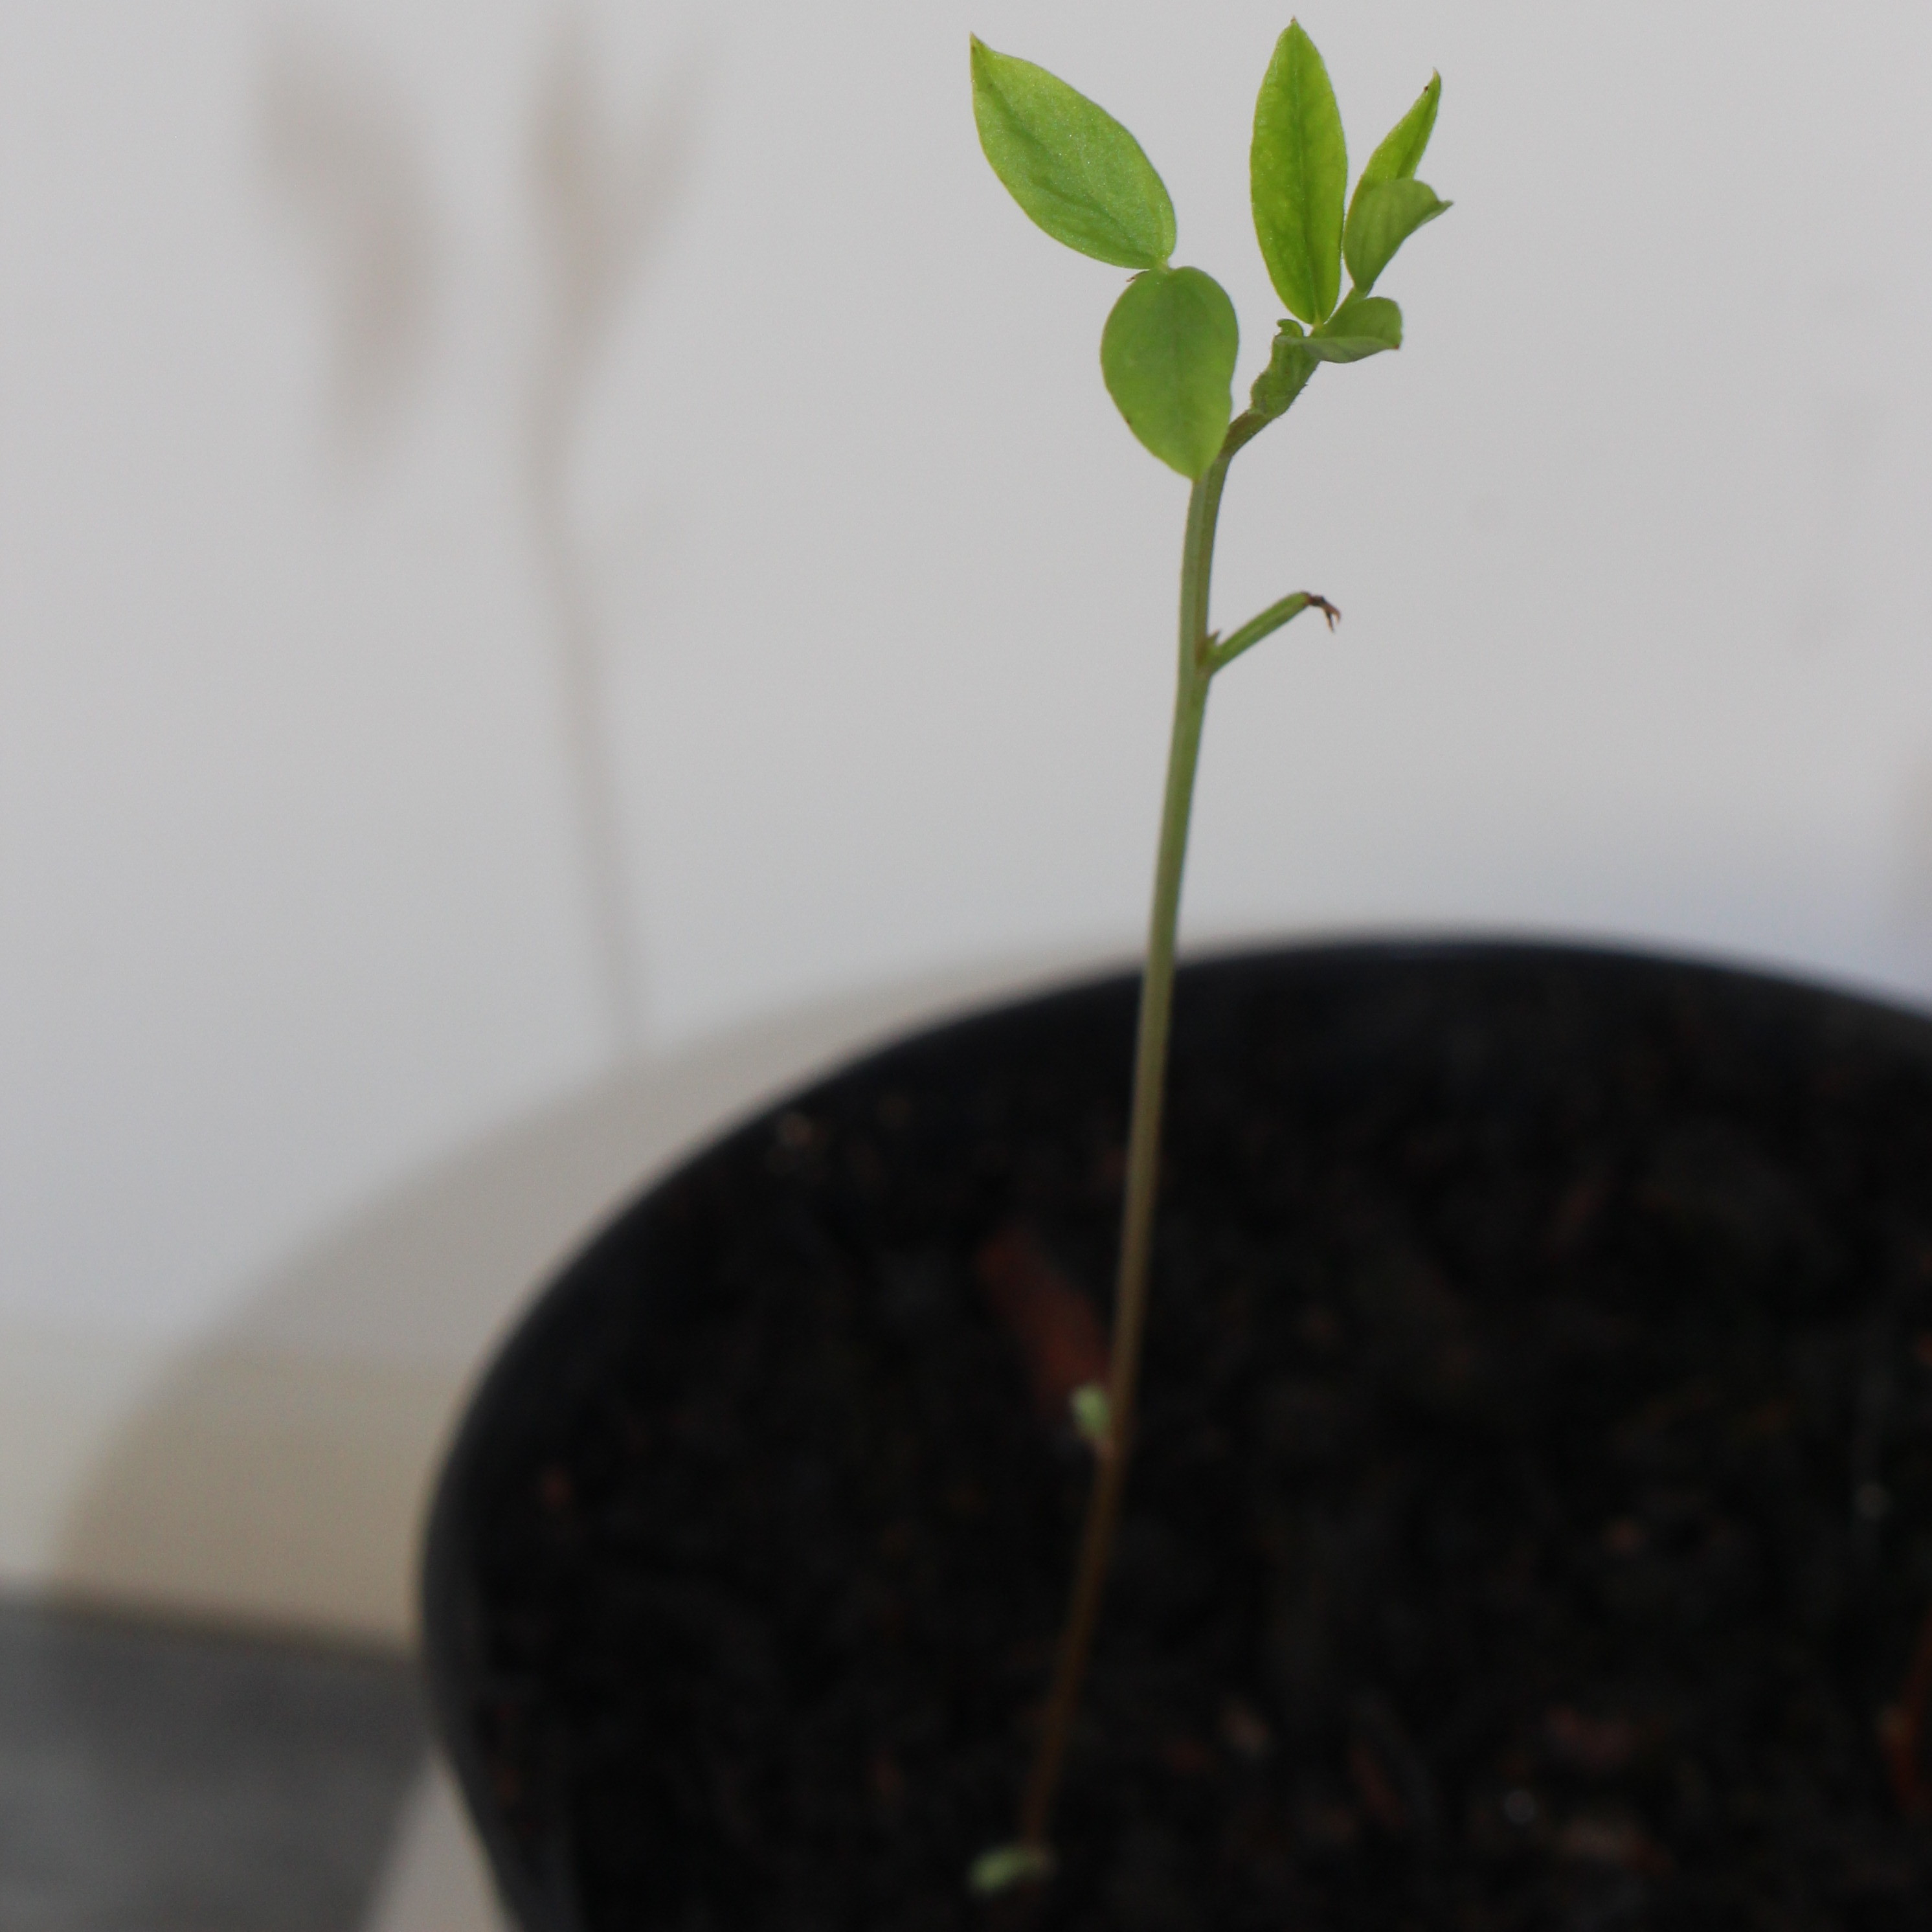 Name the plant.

Vicia sativa
